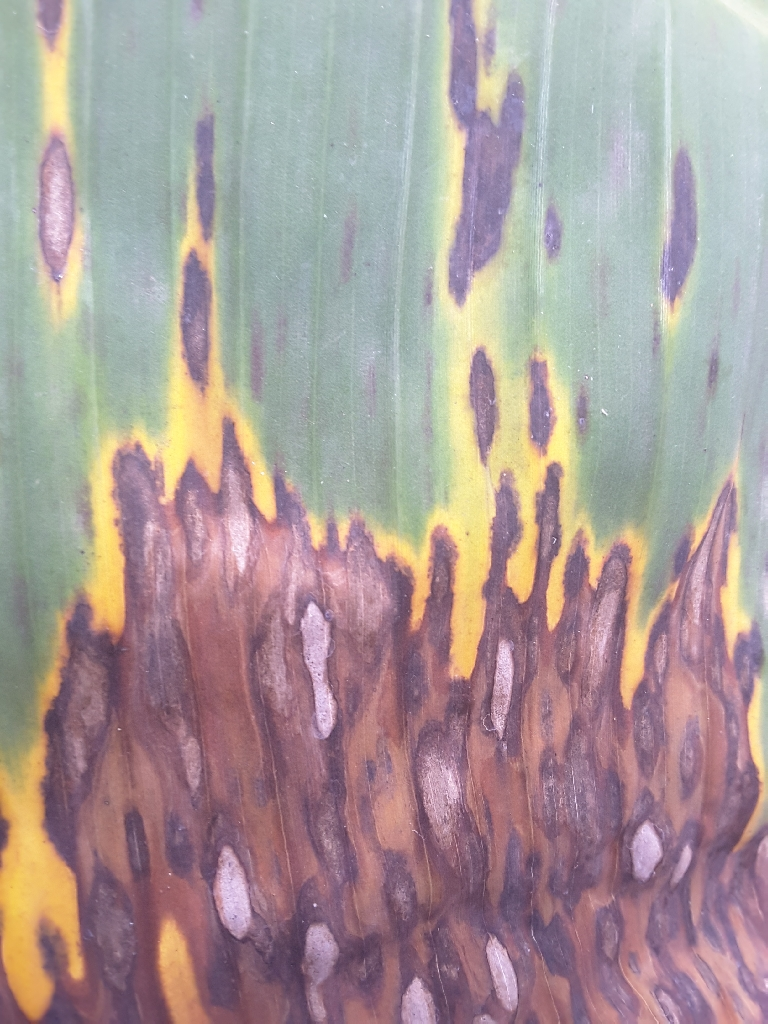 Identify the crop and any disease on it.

banana, black sigatoka
